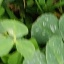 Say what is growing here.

unstructured weed
